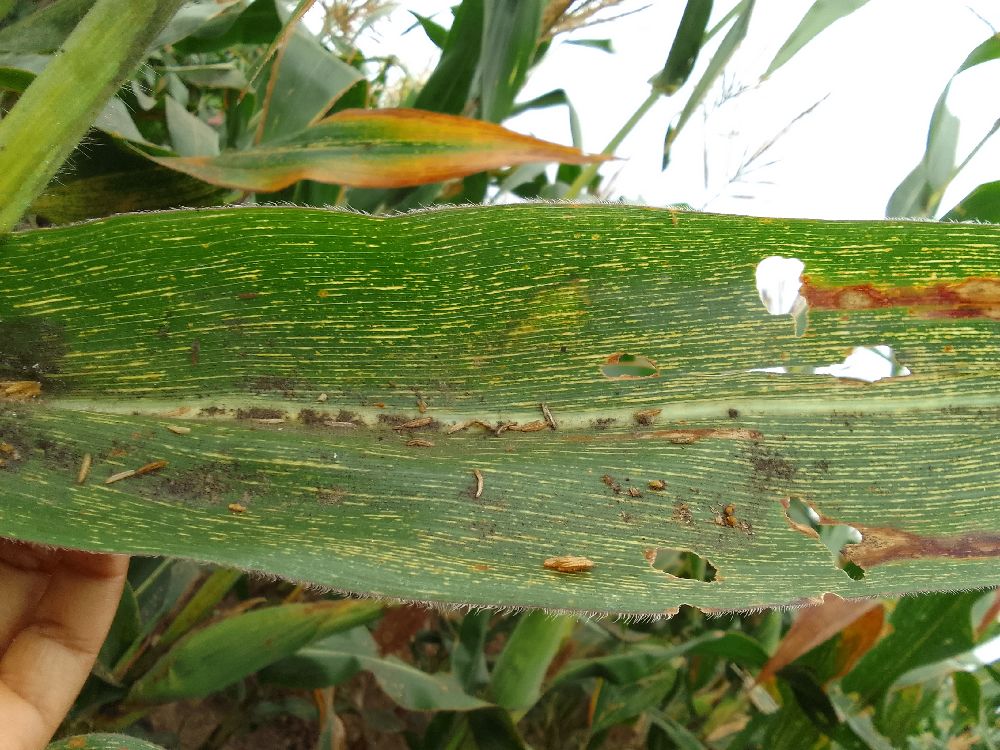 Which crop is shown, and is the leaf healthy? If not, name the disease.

maize, maize streak virus
